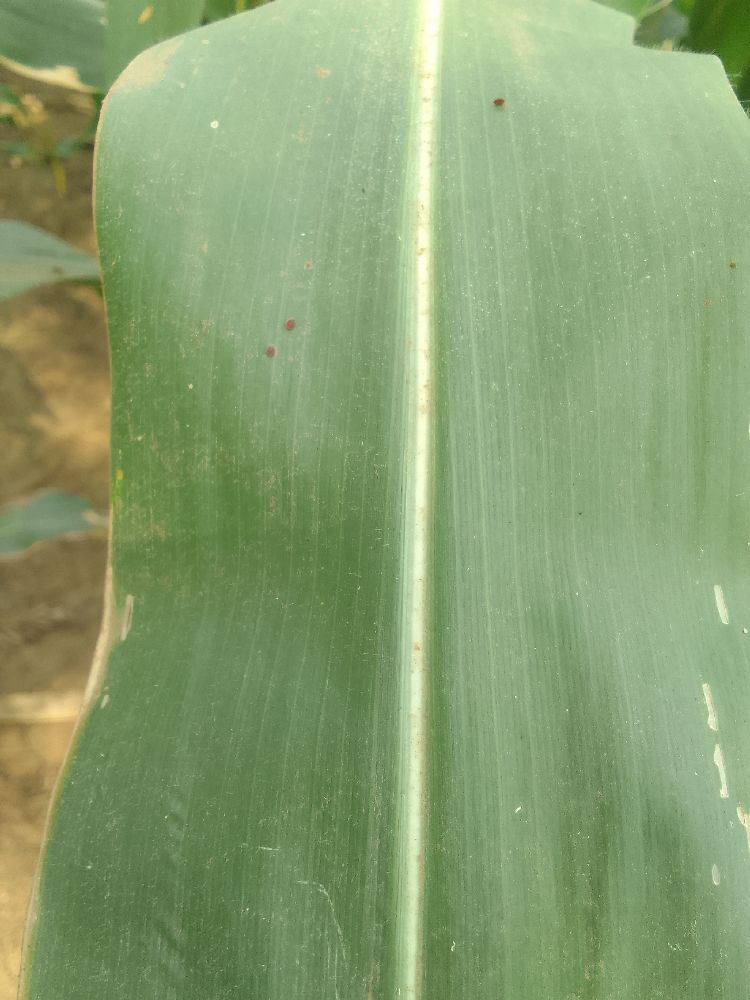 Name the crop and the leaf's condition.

maize, healthy
